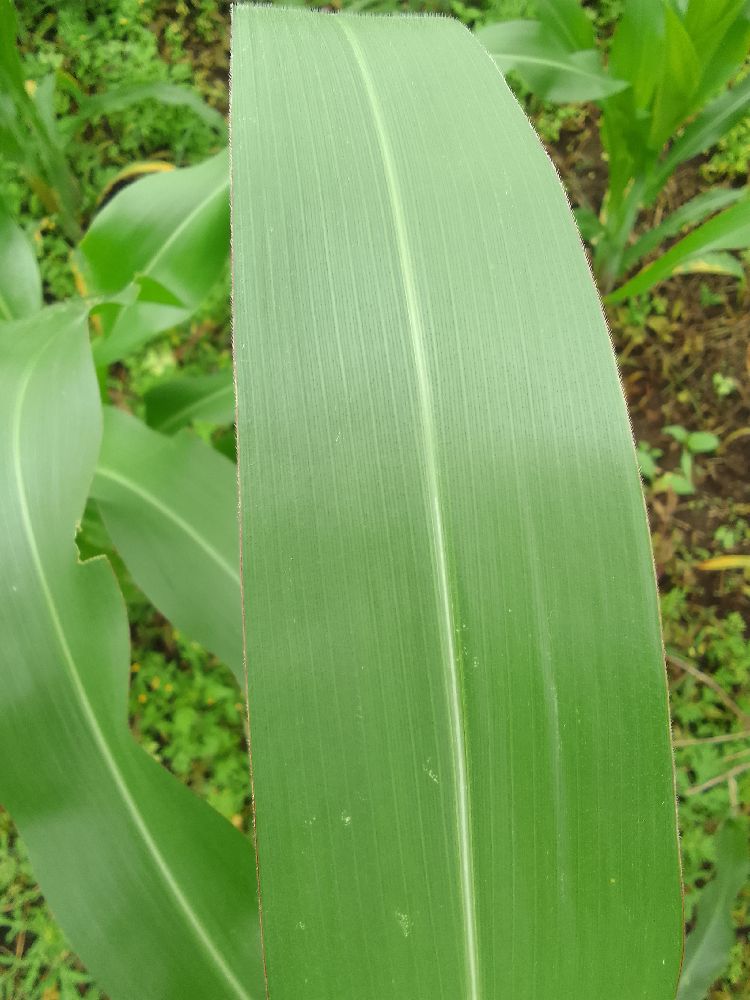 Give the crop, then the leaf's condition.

maize, healthy
